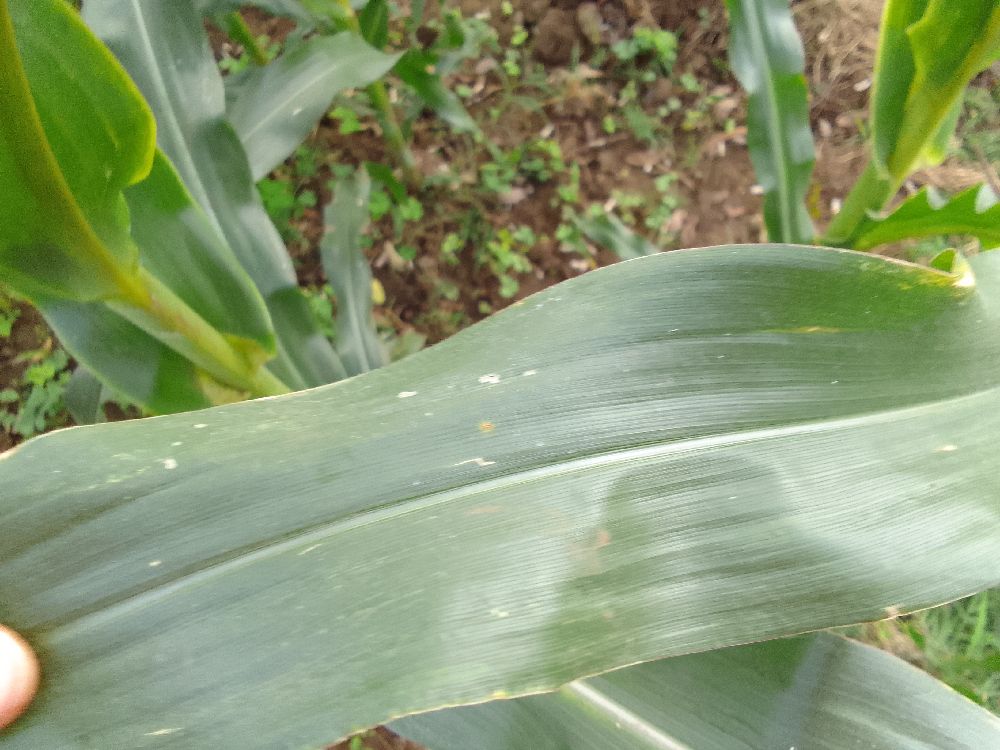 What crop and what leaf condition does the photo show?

maize, healthy
